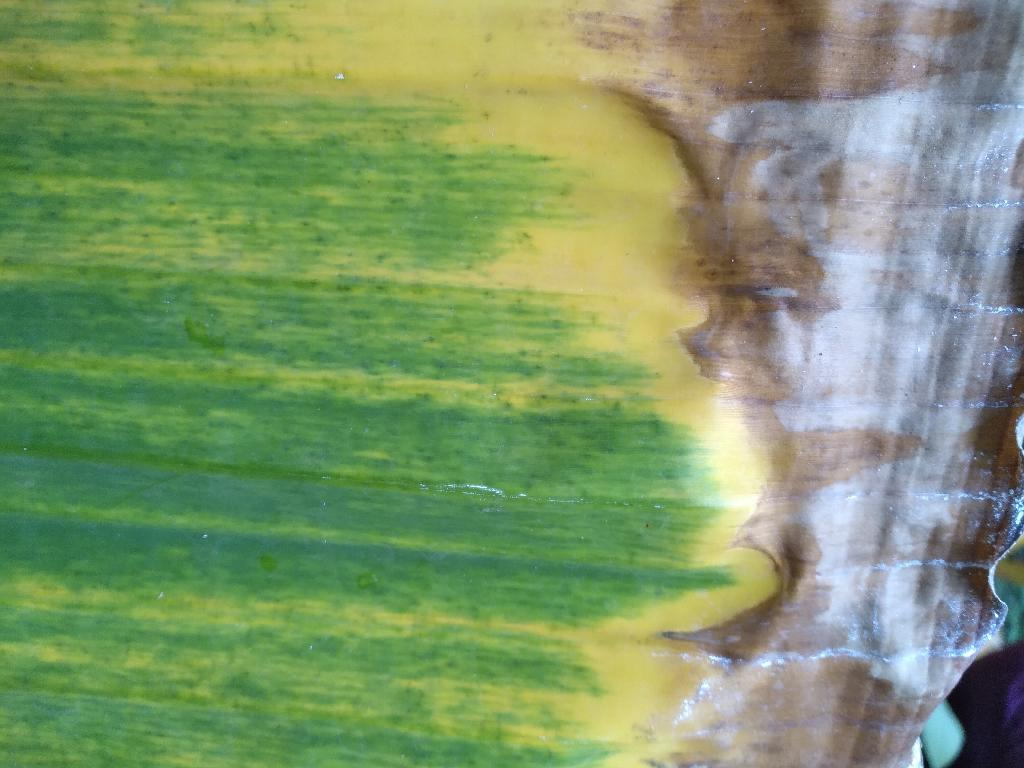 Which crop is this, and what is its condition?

banana, fusarium wilt race 1
